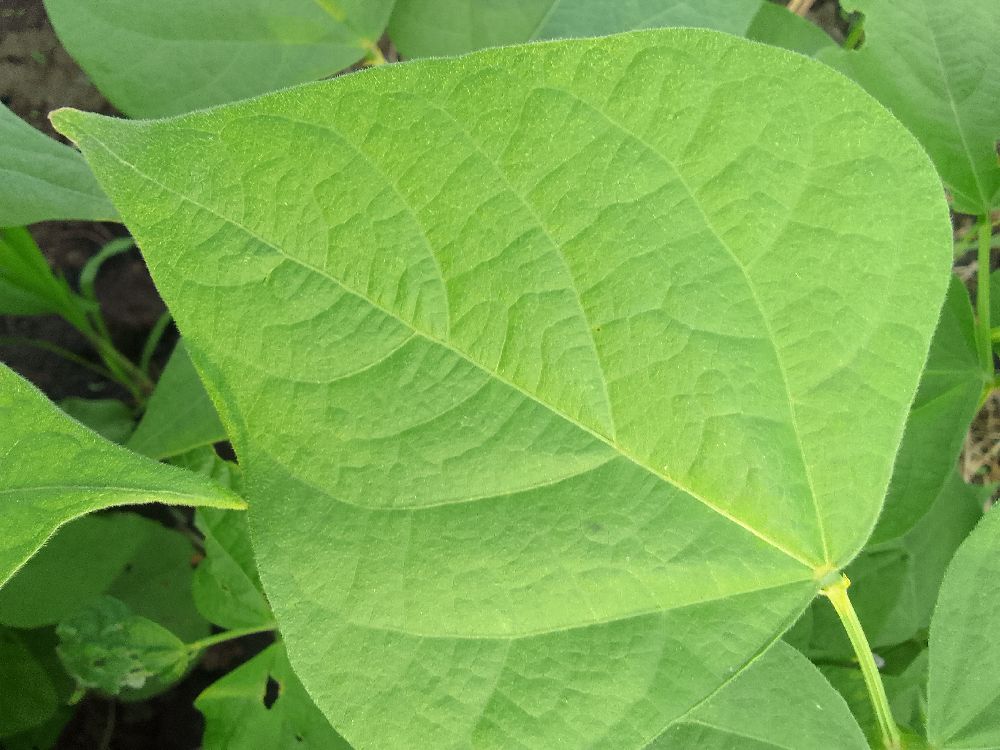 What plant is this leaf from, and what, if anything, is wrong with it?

common bean, healthy
